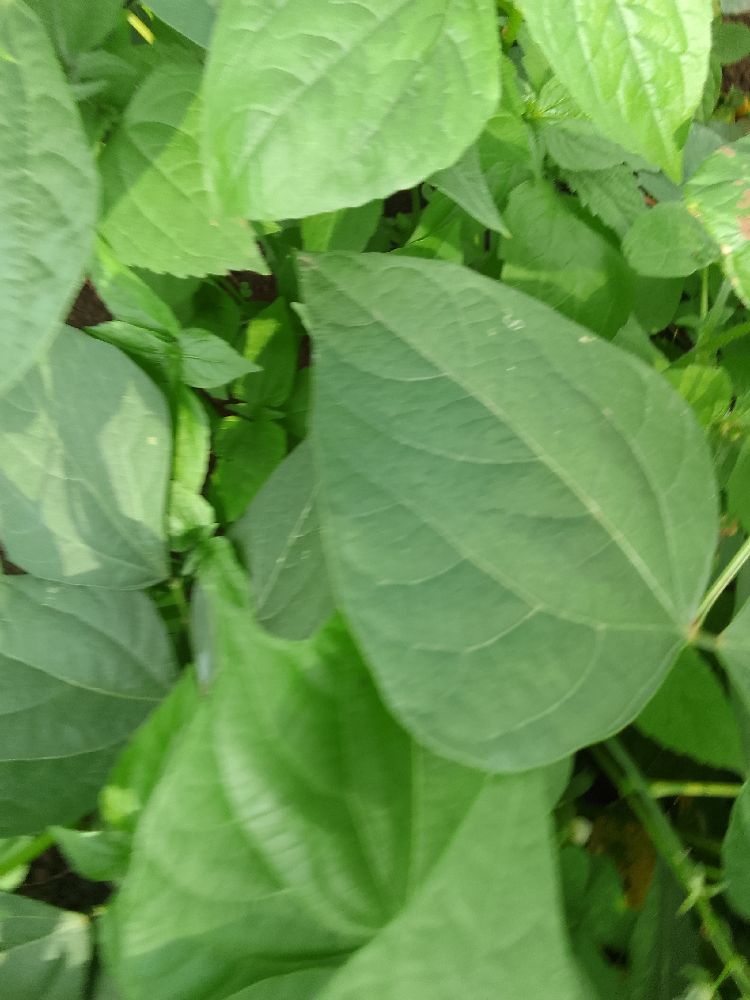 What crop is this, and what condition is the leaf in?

common bean, healthy
